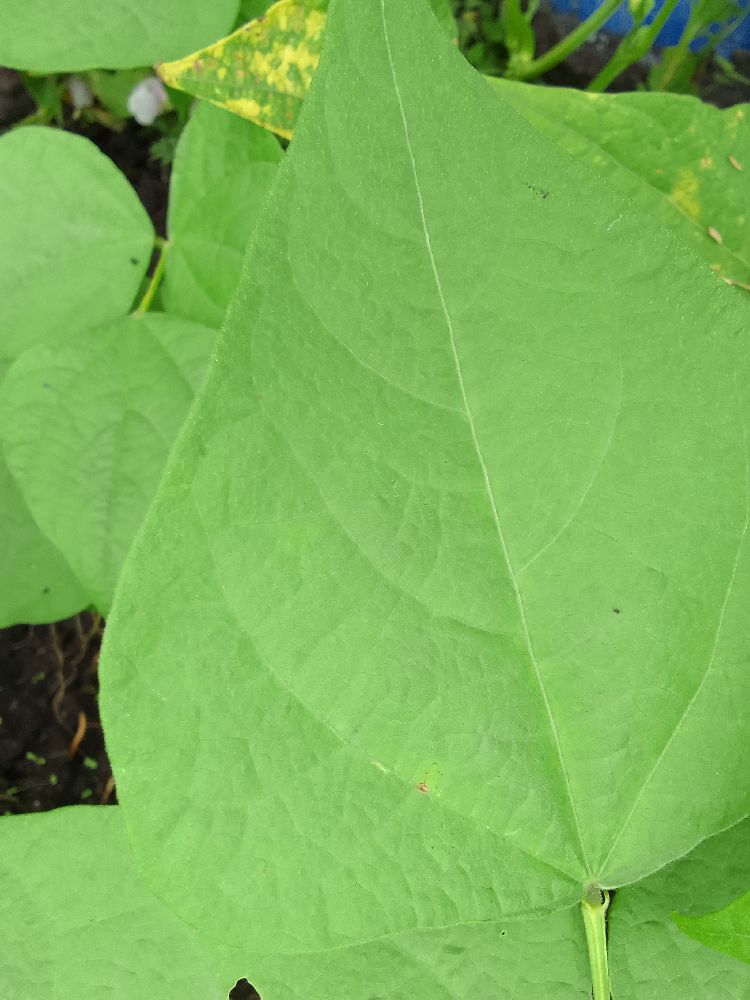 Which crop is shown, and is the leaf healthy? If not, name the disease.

common bean, healthy
